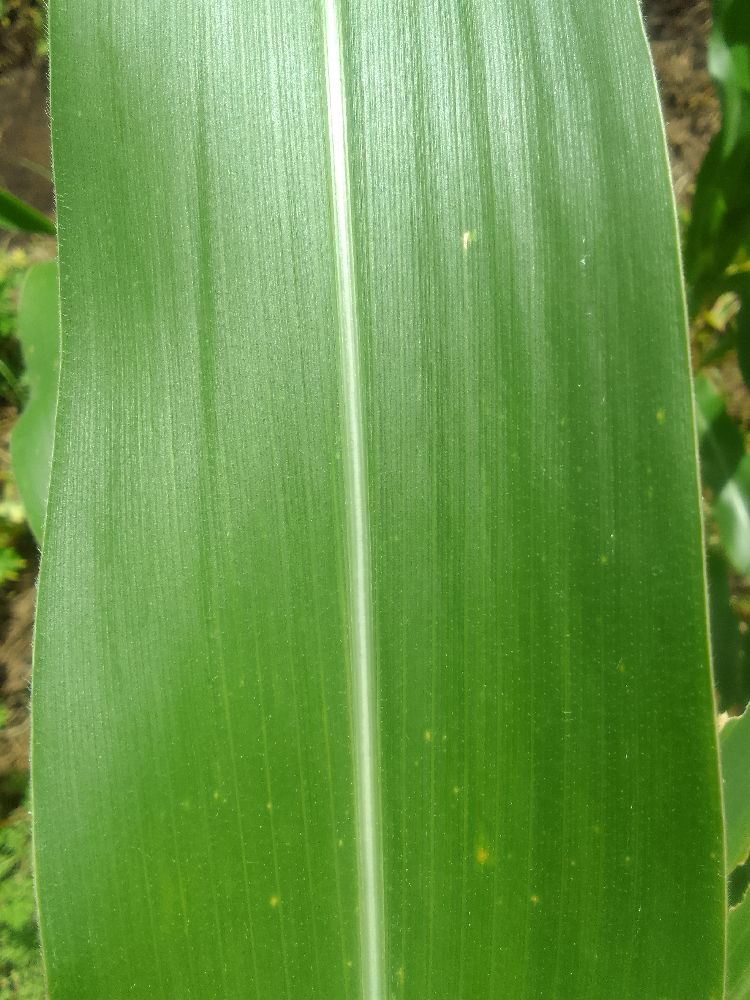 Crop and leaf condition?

maize, healthy
